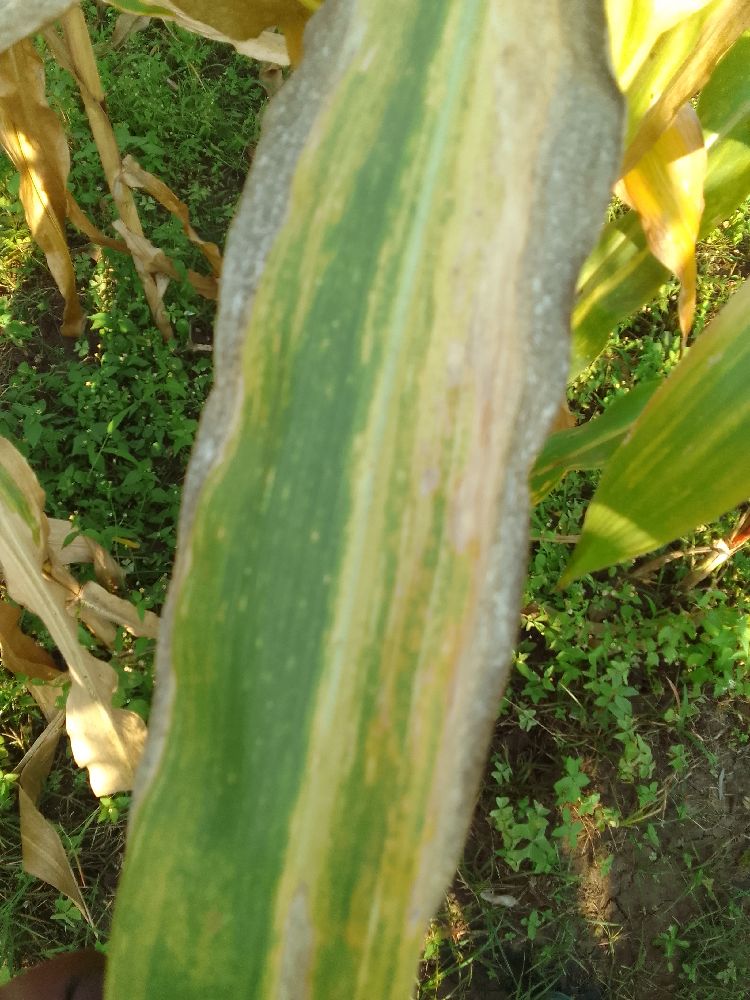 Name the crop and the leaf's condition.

maize, maize lethal necrosis
